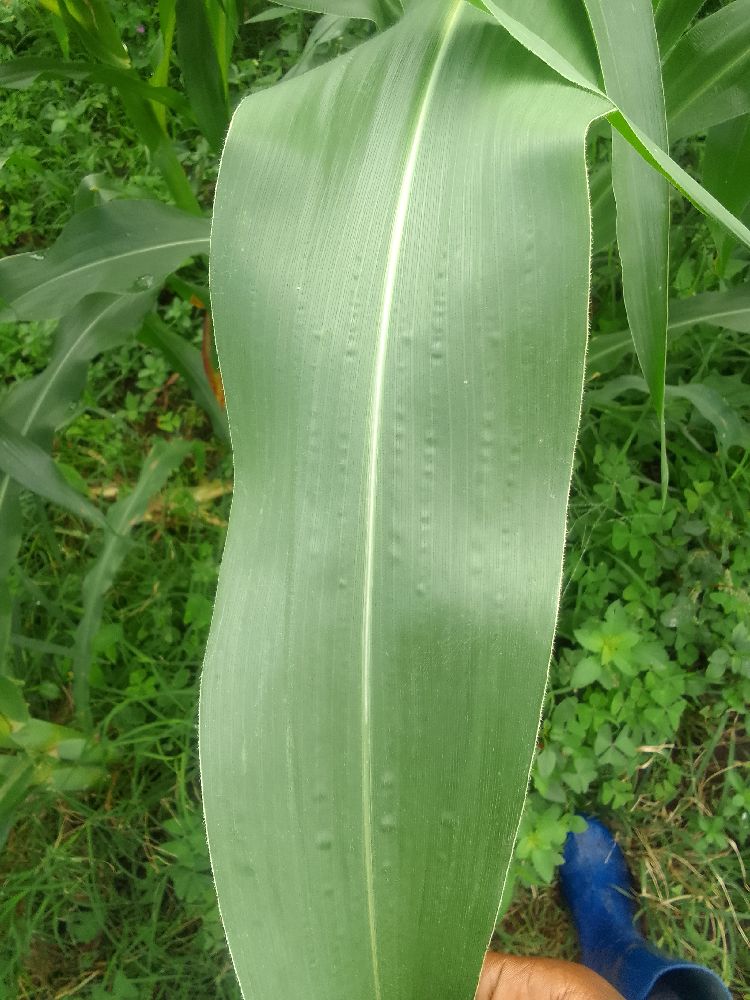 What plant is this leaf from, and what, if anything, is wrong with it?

maize, healthy
